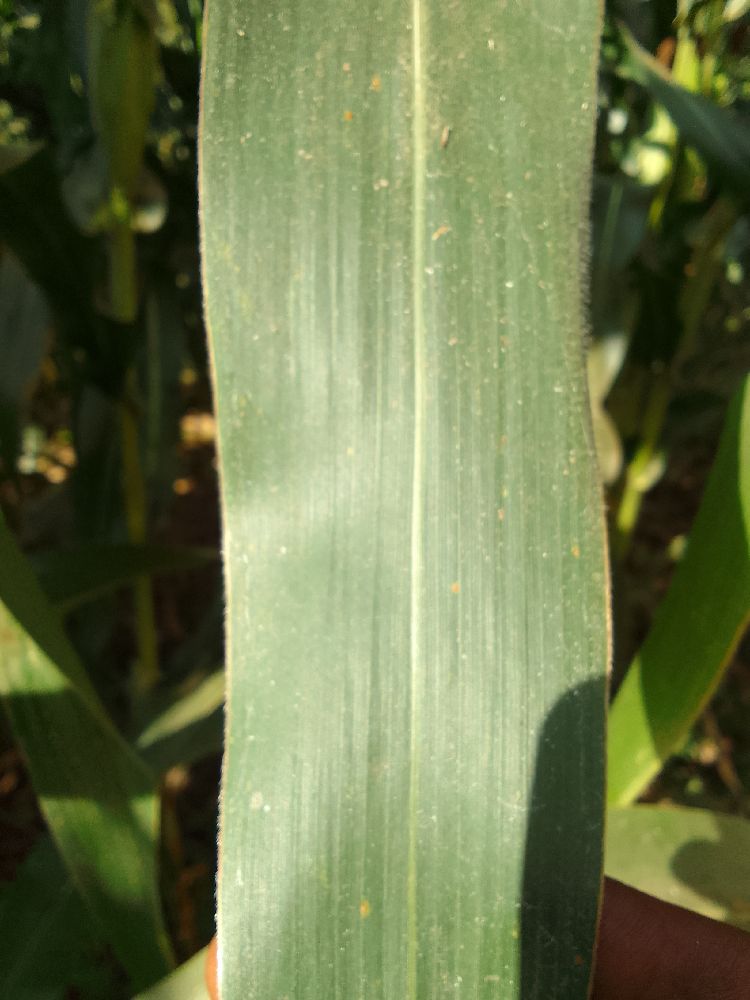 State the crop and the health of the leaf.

maize, healthy
